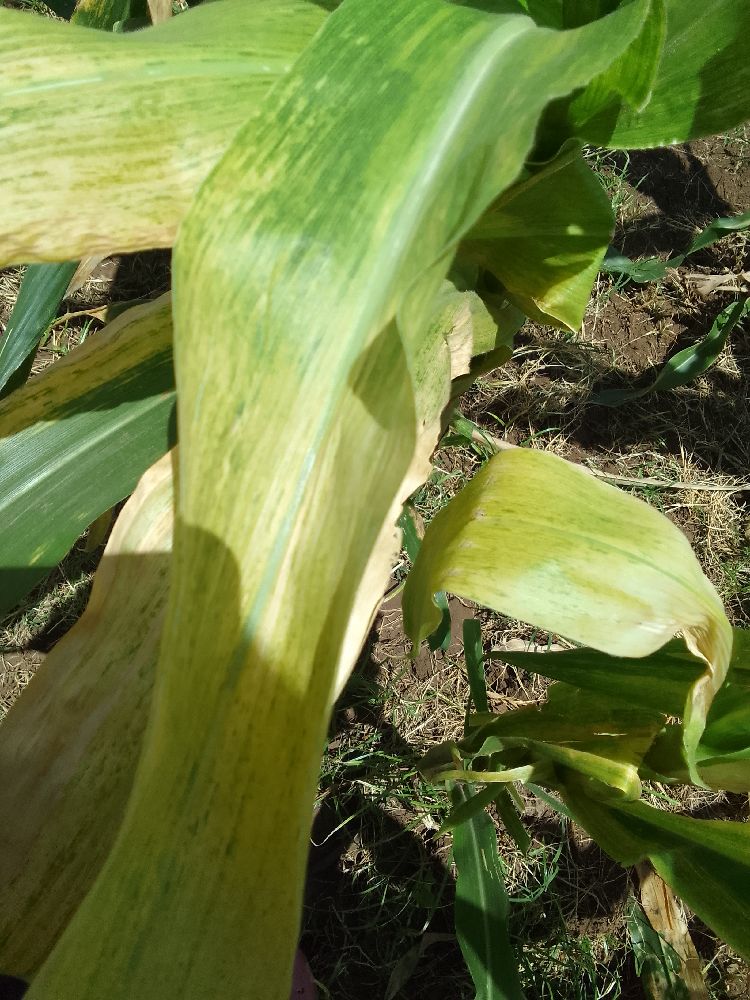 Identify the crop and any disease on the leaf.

maize, maize lethal necrosis
